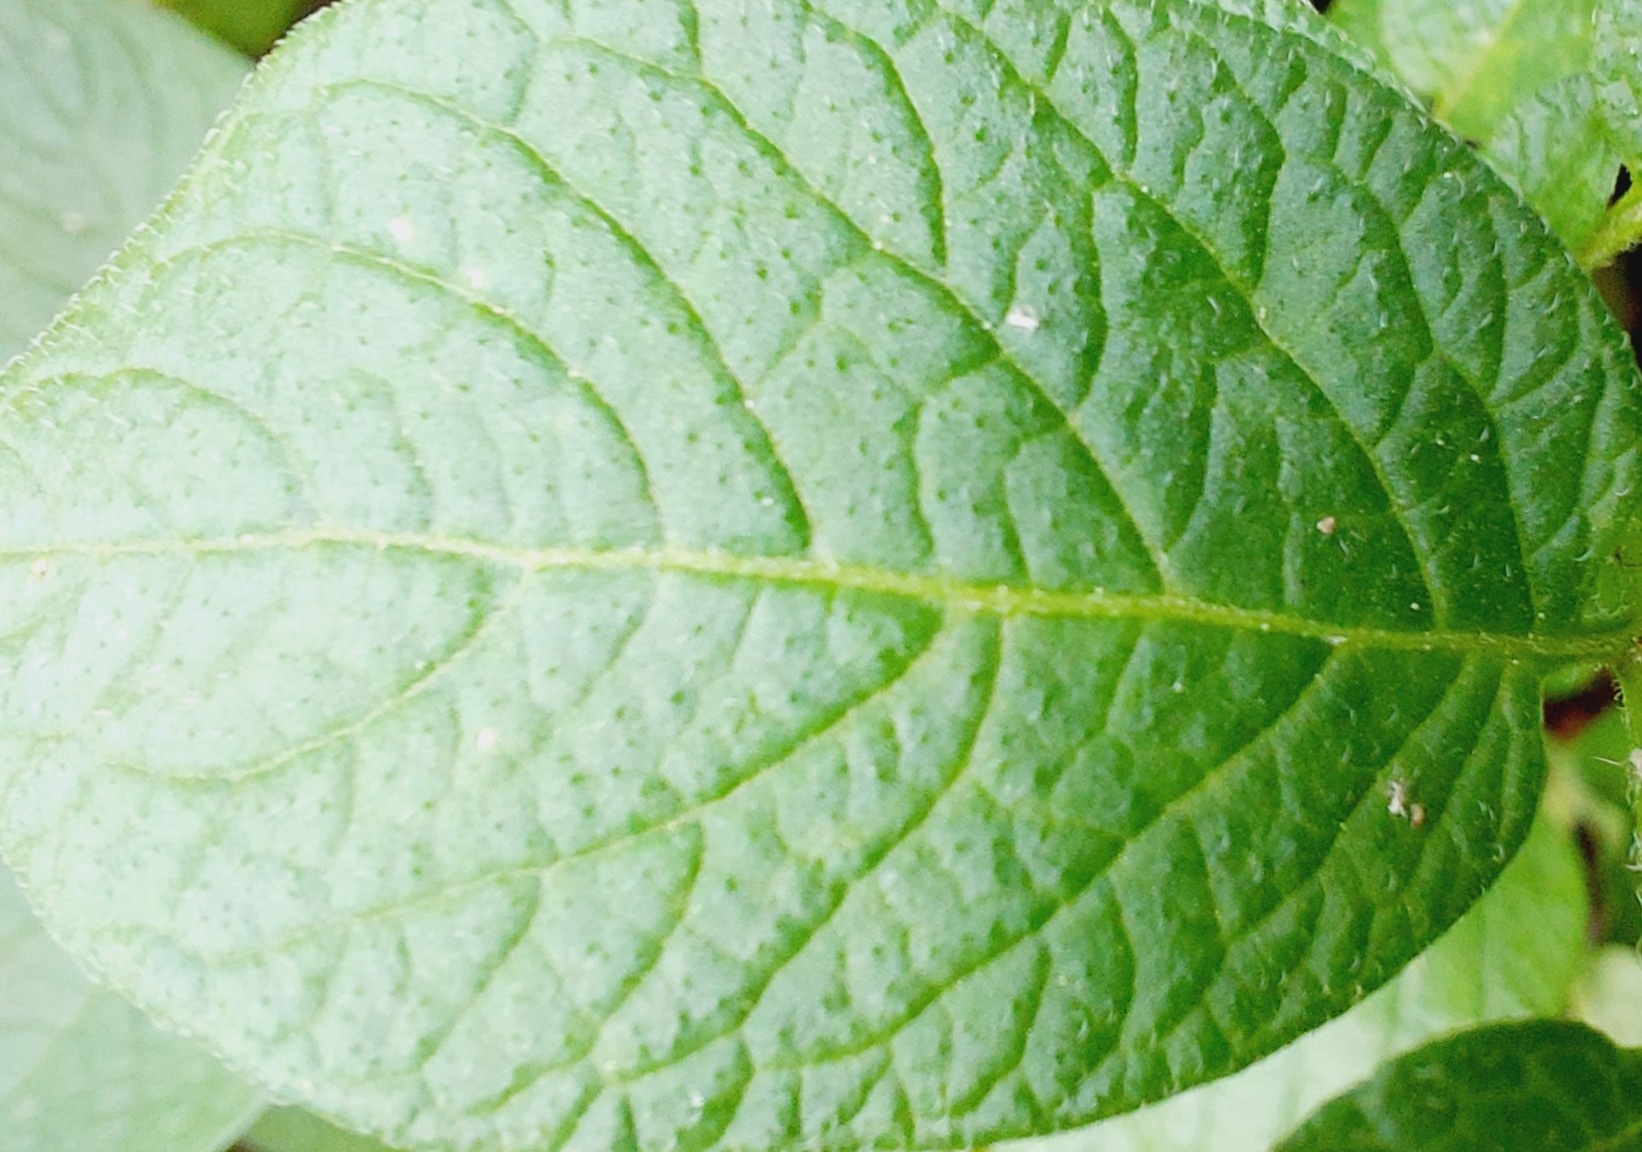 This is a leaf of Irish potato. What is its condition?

healthy
